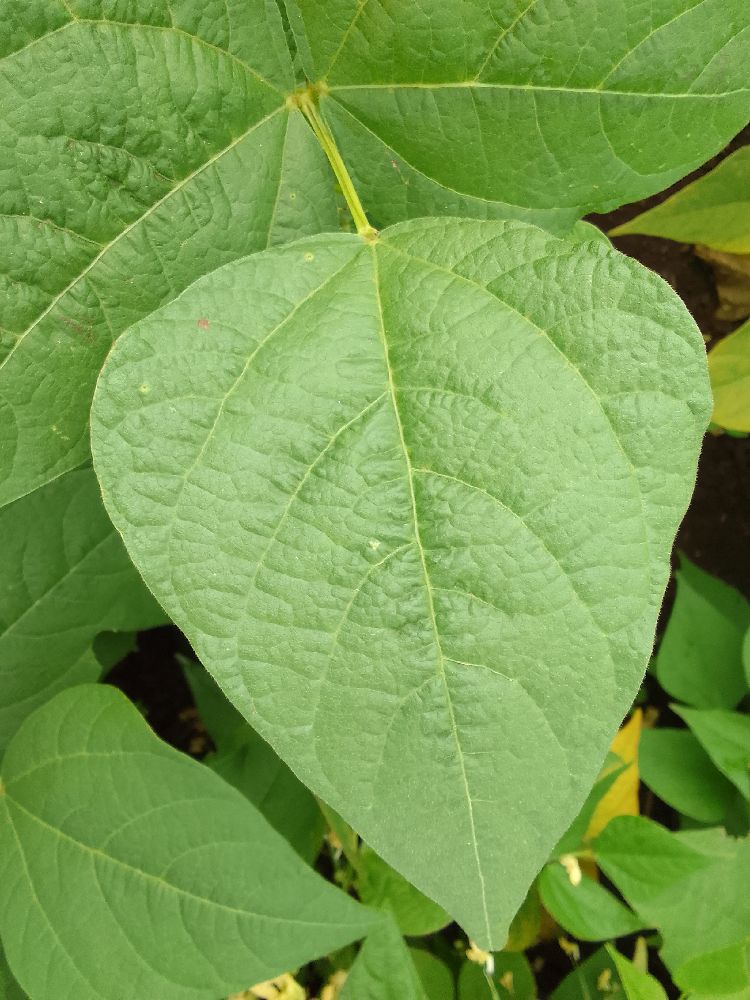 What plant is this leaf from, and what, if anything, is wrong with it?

common bean, healthy
